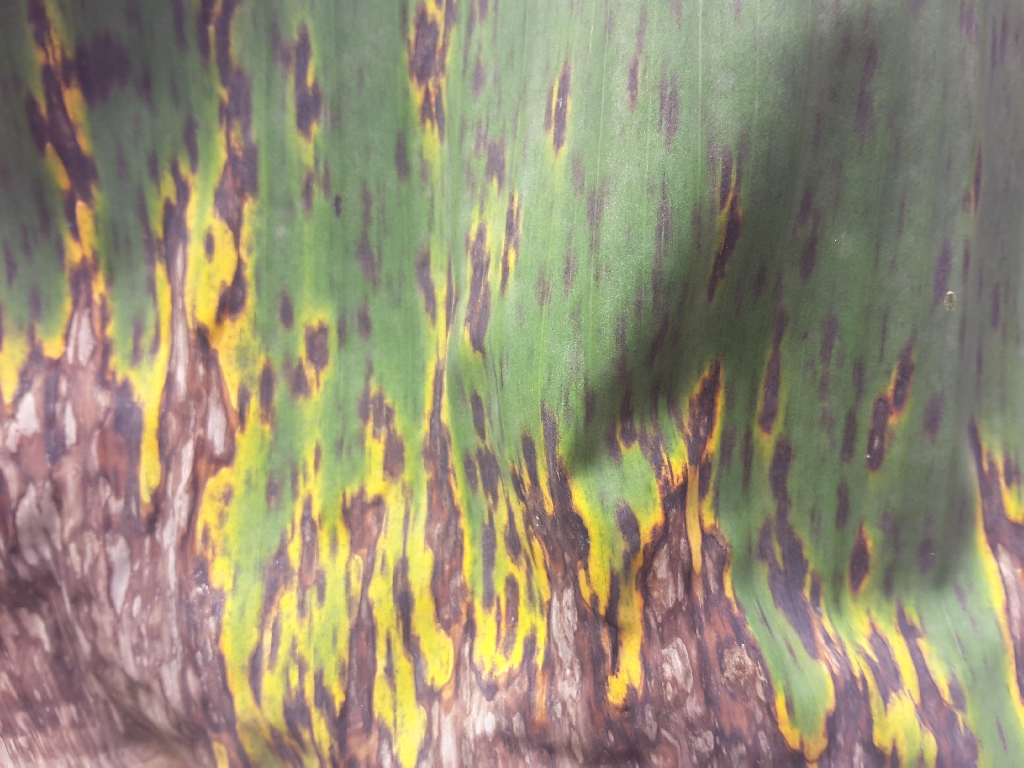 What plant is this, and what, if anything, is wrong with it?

banana, black sigatoka
